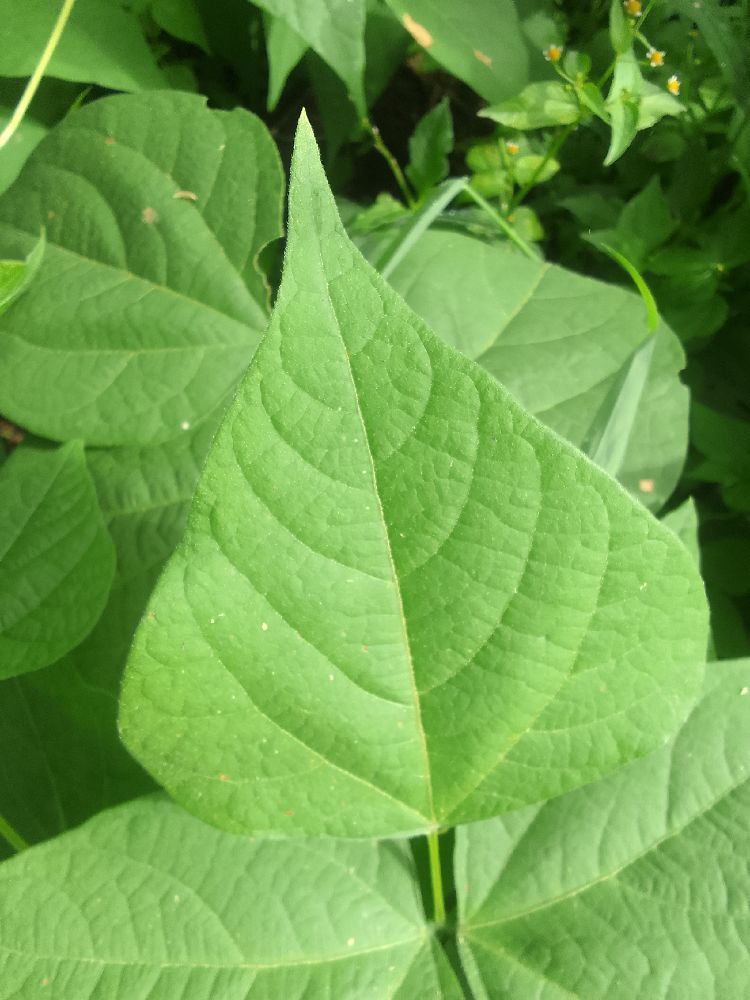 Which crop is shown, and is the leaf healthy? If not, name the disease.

common bean, healthy
